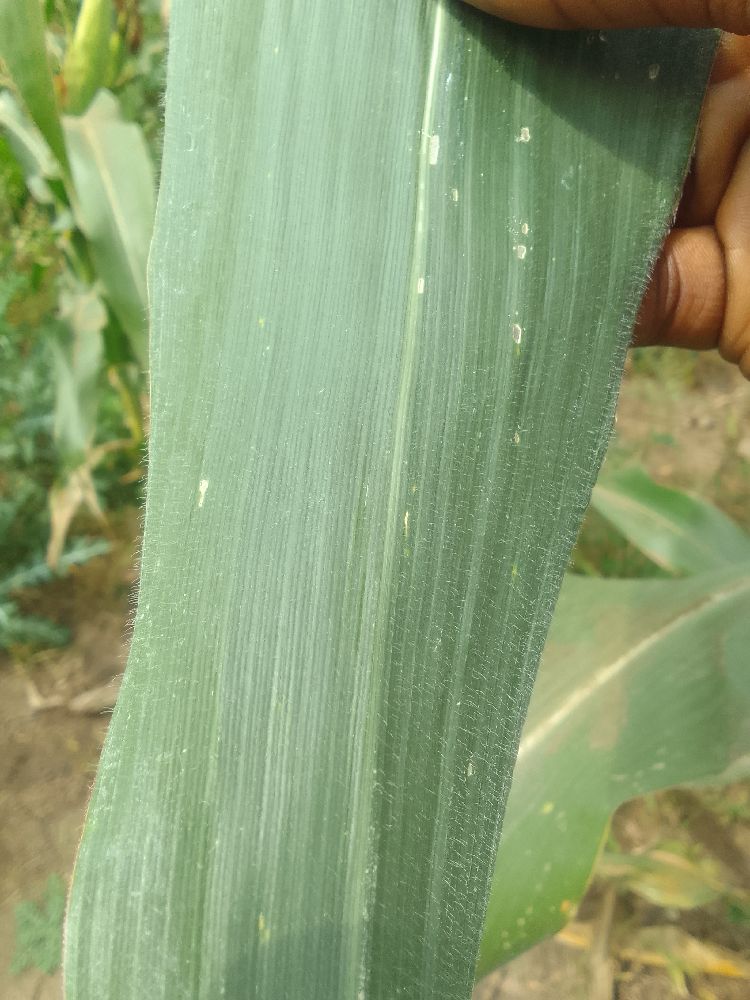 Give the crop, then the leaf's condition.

maize, healthy
